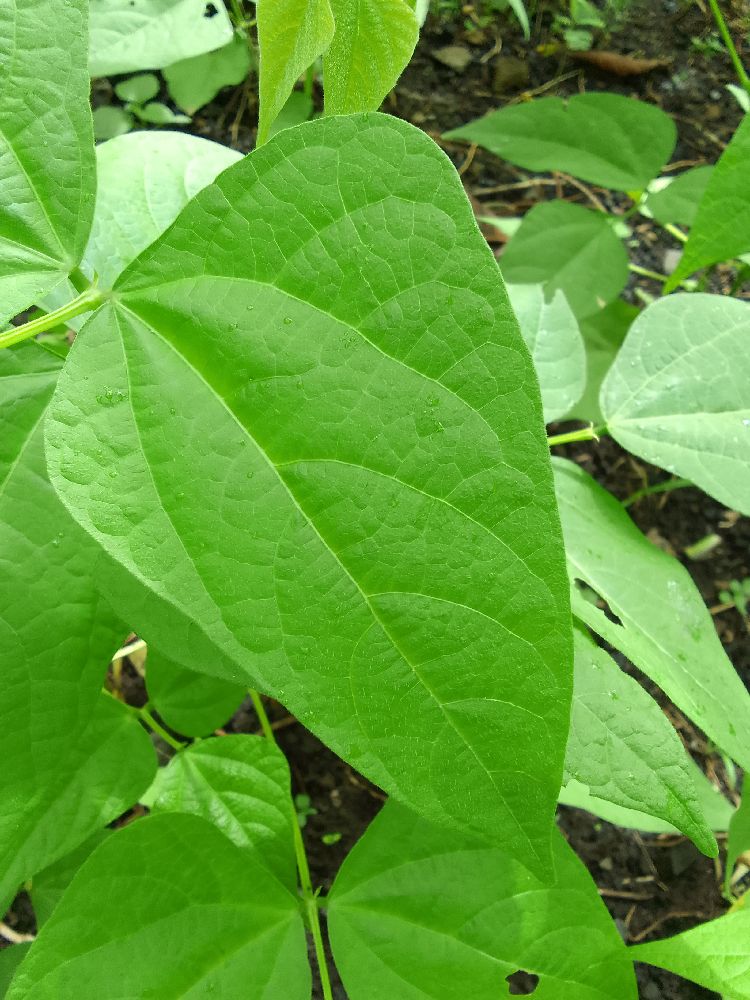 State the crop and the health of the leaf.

maize, healthy
